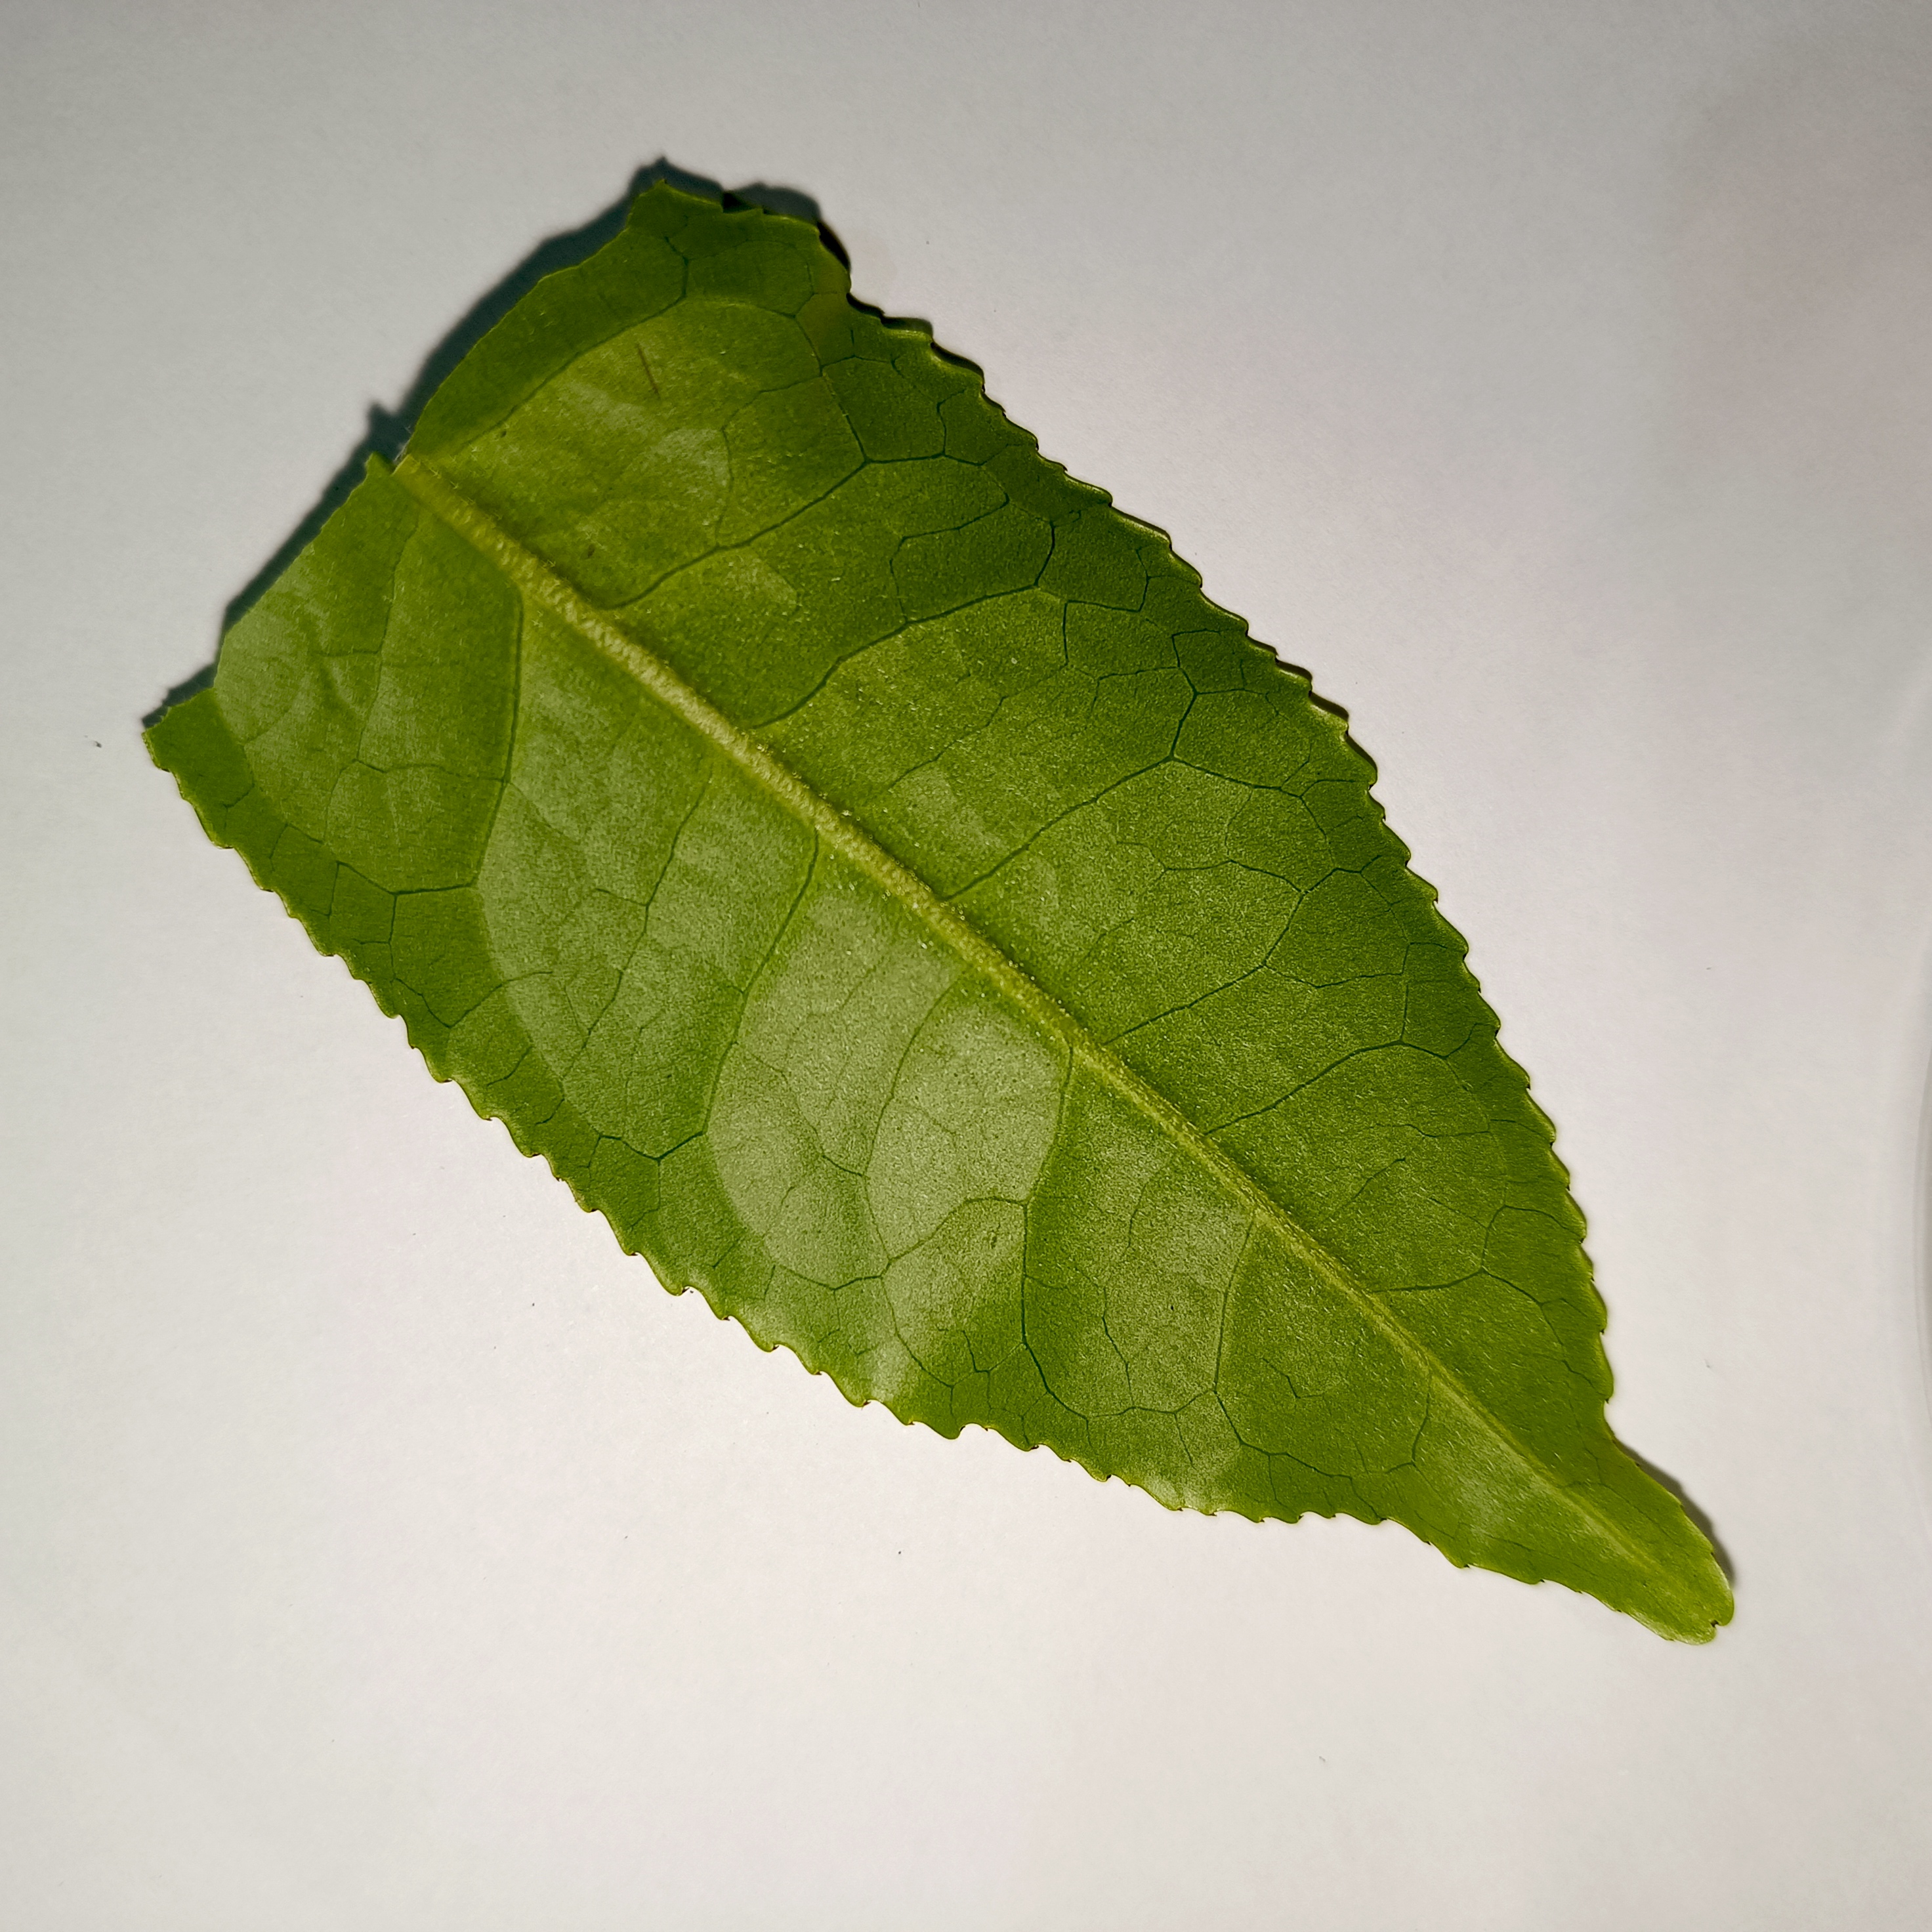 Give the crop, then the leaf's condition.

tea, healthy
